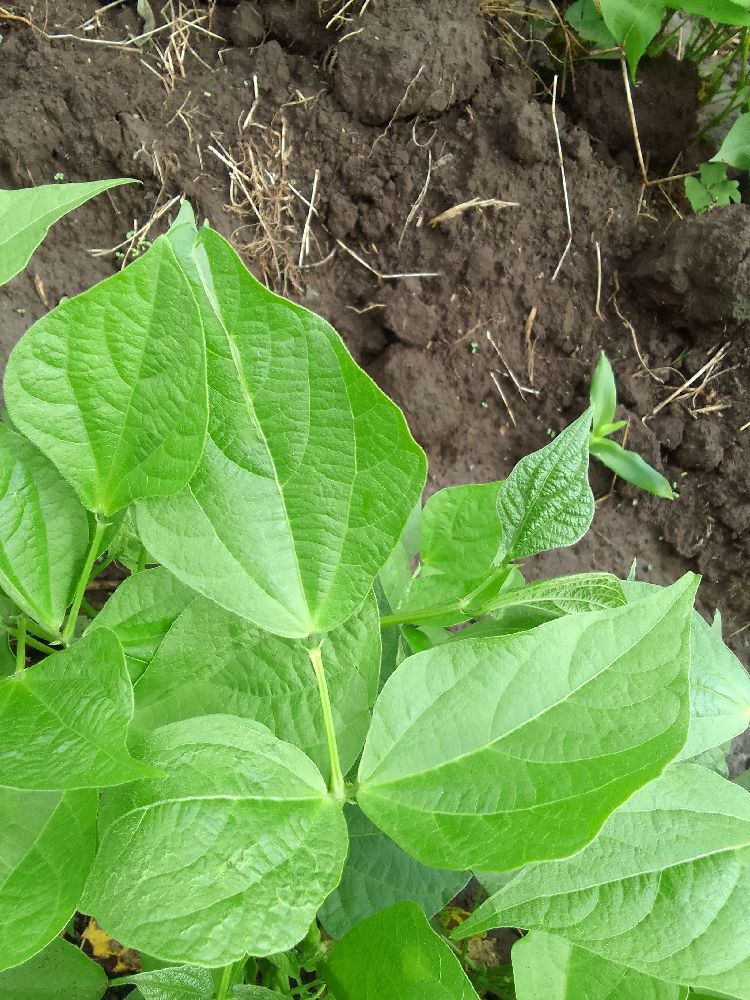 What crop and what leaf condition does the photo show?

common bean, healthy
